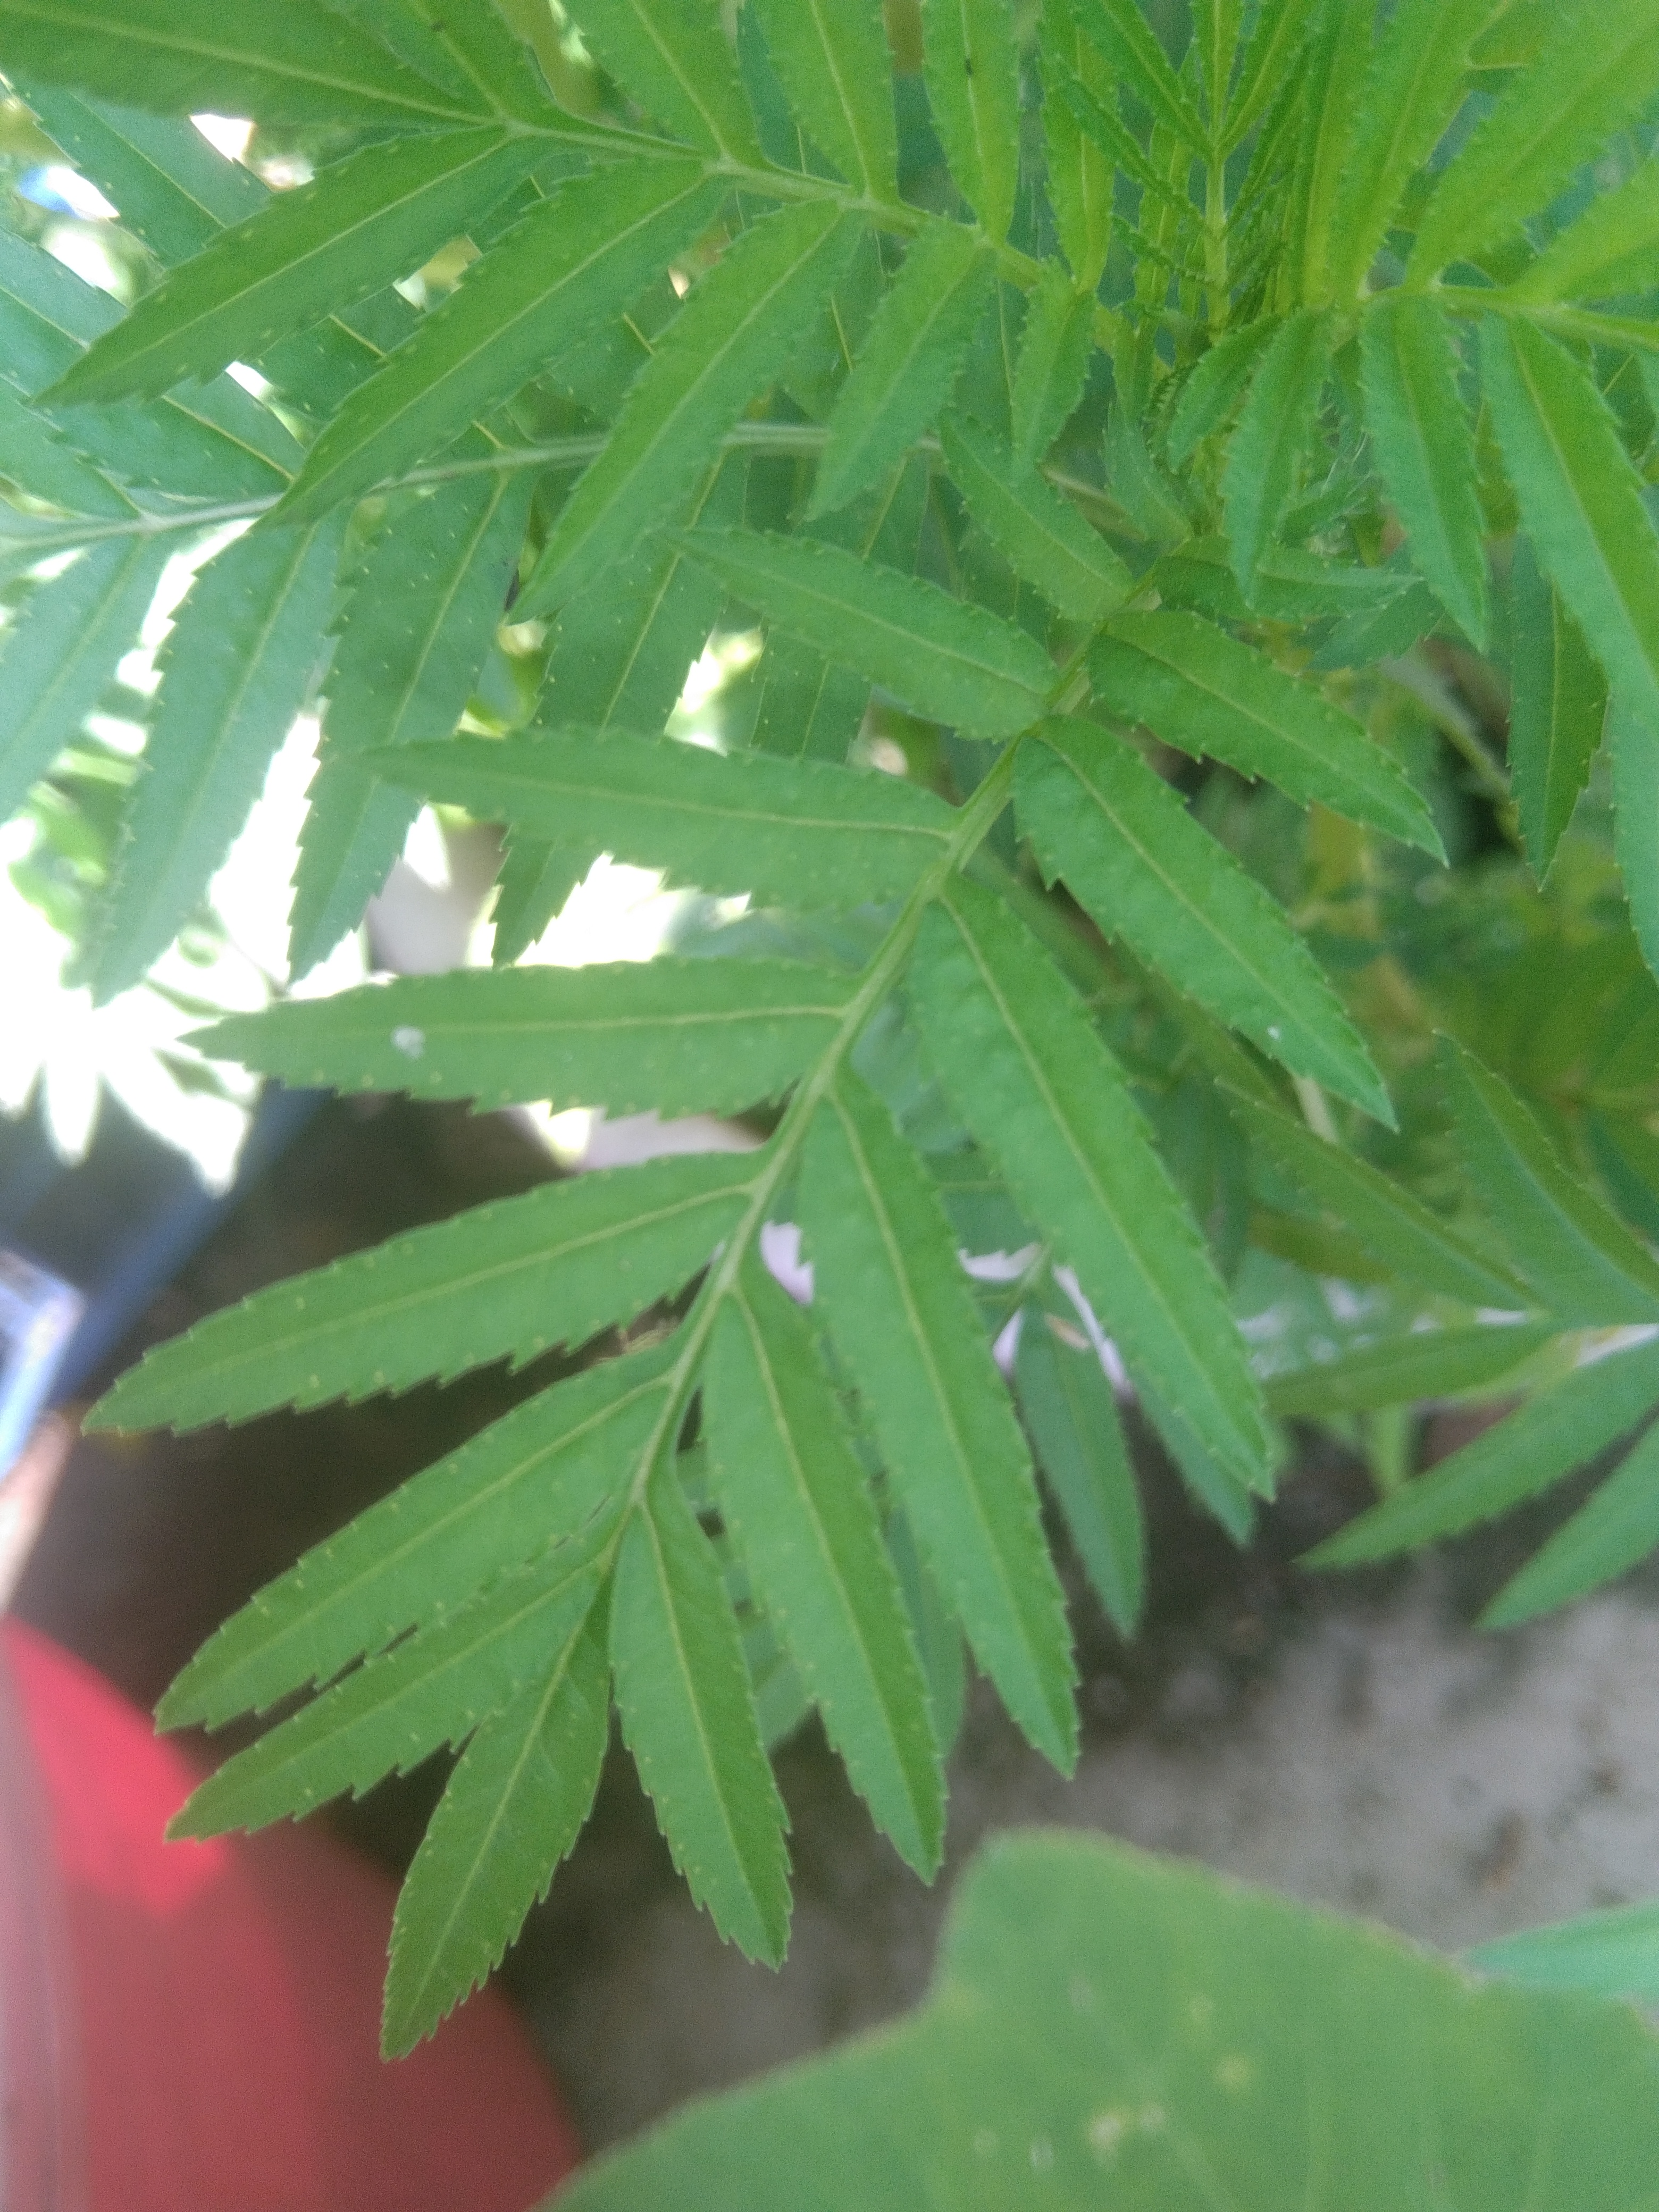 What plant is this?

marigold
